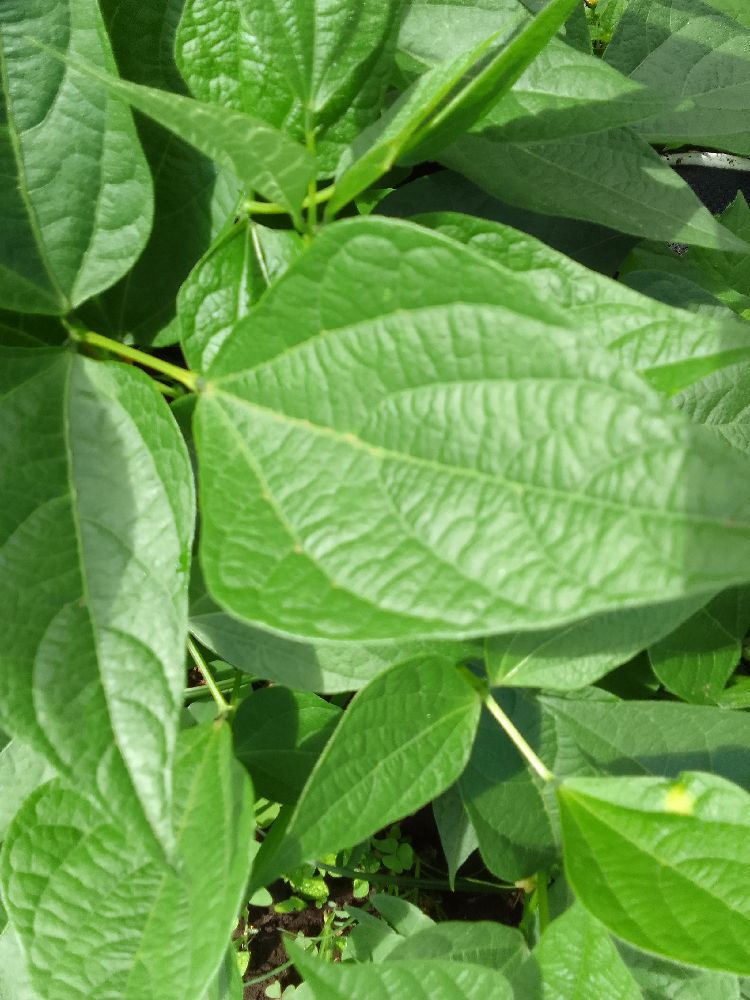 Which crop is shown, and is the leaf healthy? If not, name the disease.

common bean, healthy
